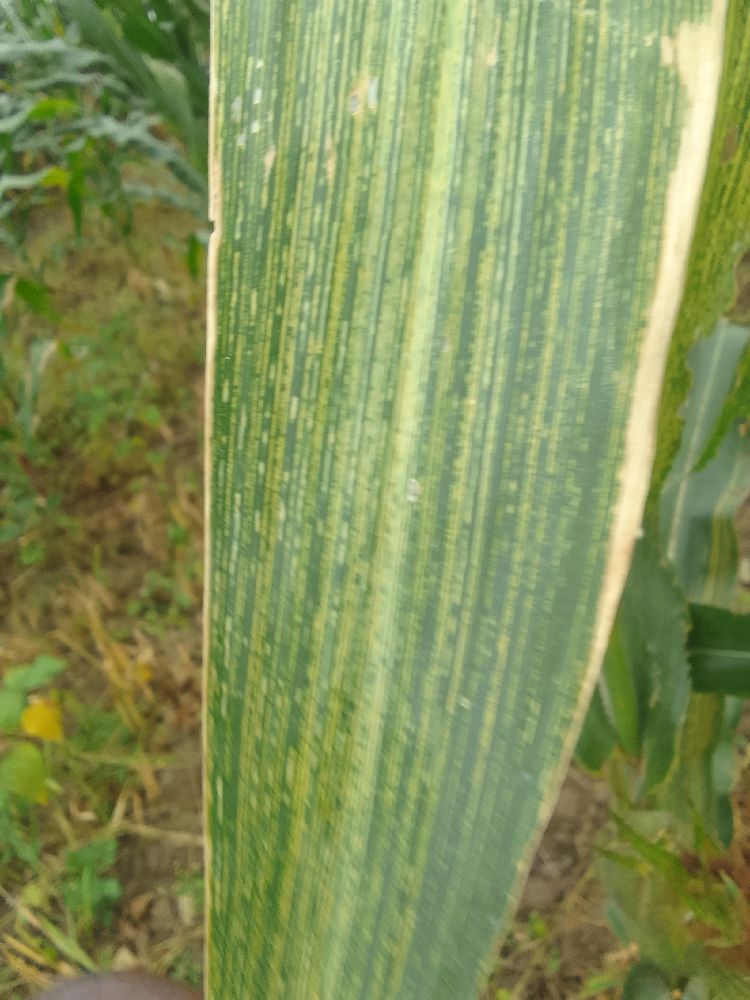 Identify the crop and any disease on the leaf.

maize, maize streak virus
